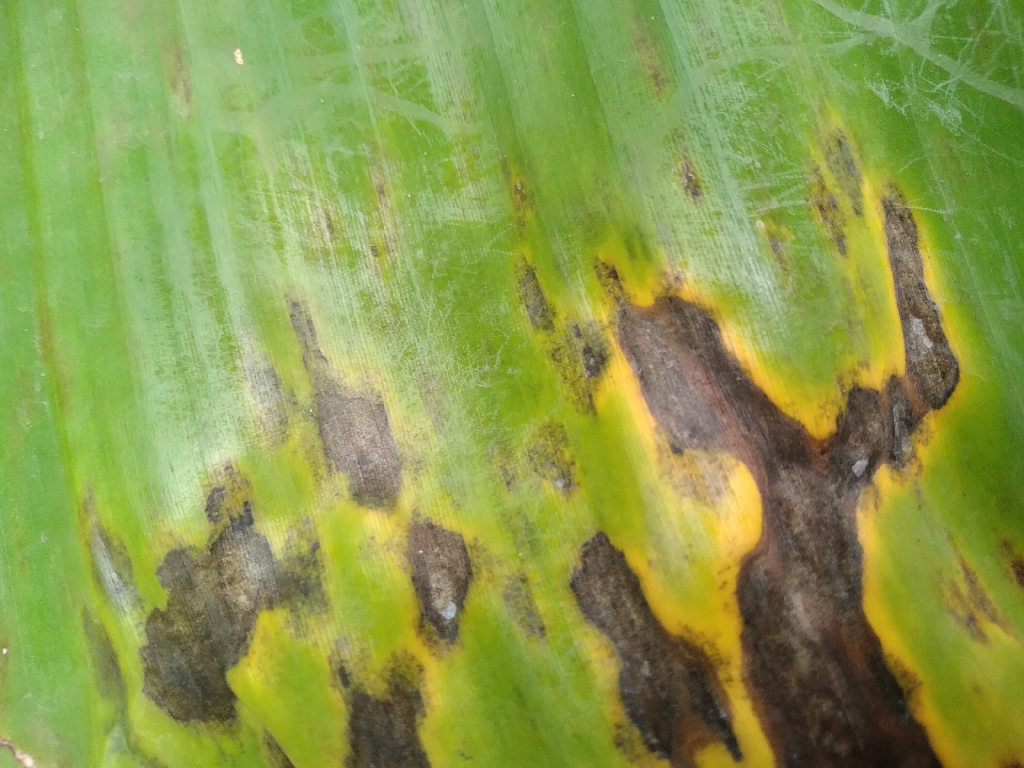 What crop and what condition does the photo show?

banana, black sigatoka
